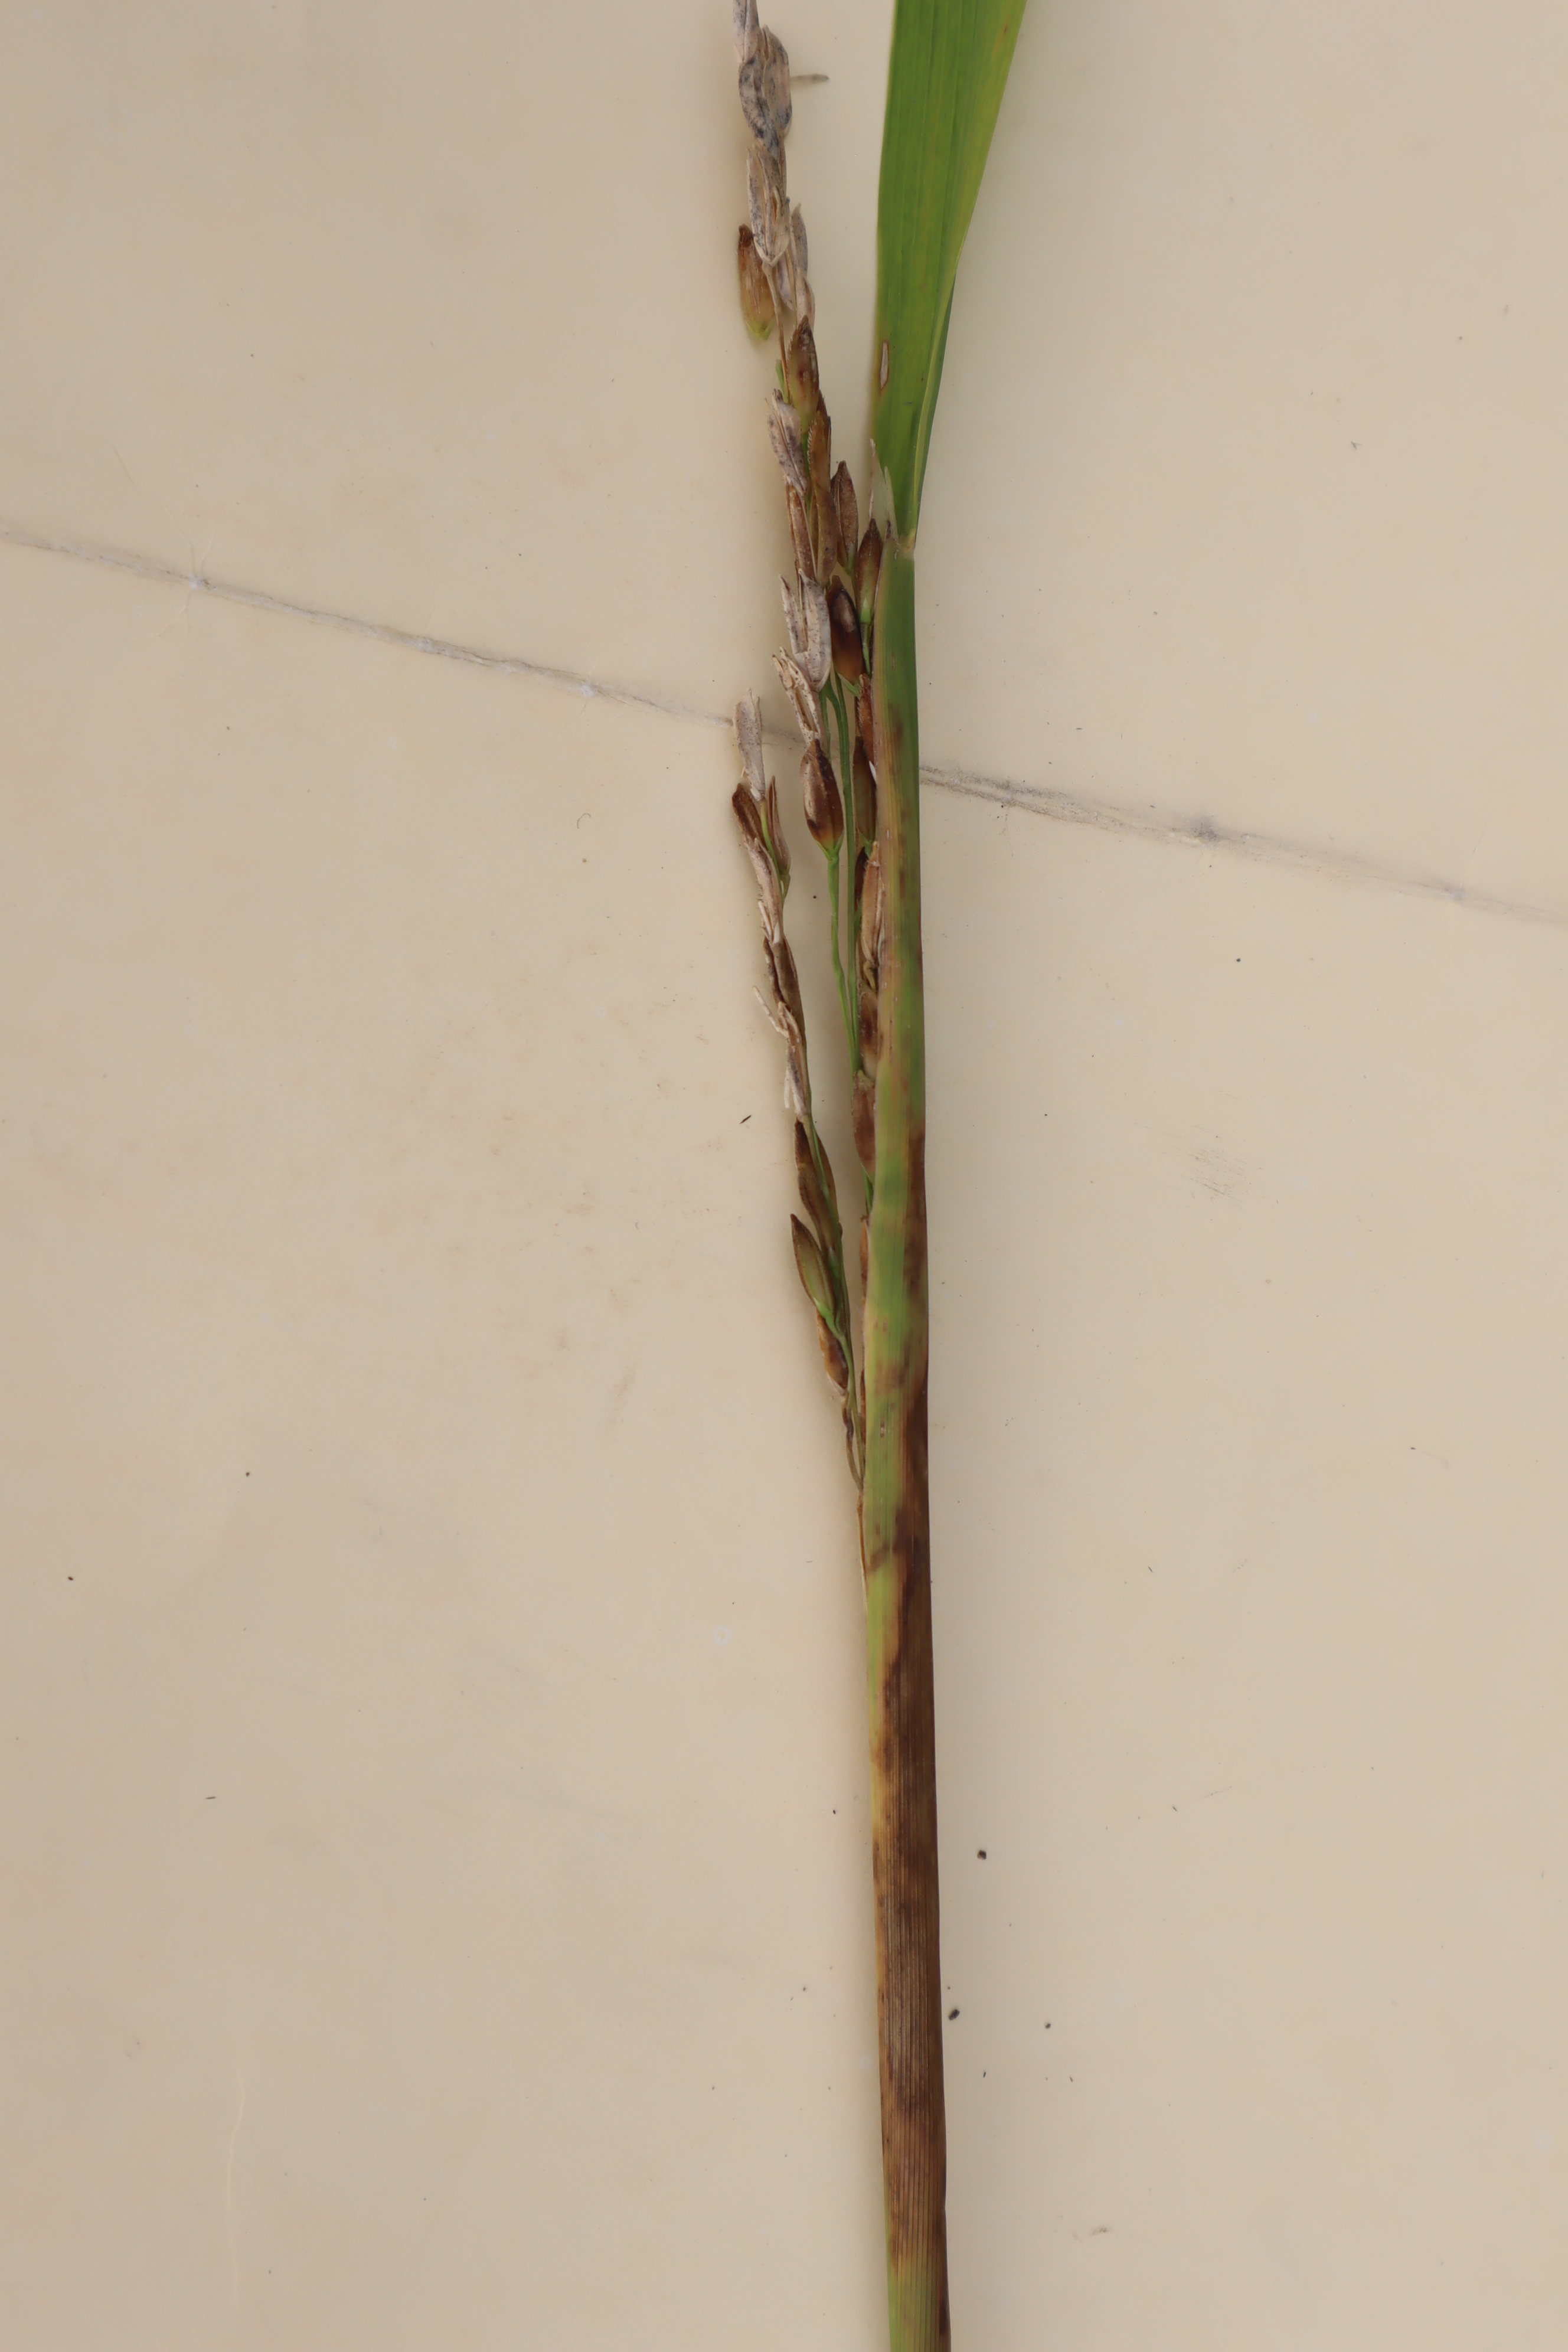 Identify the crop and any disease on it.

rice, sarocladium oryzae
